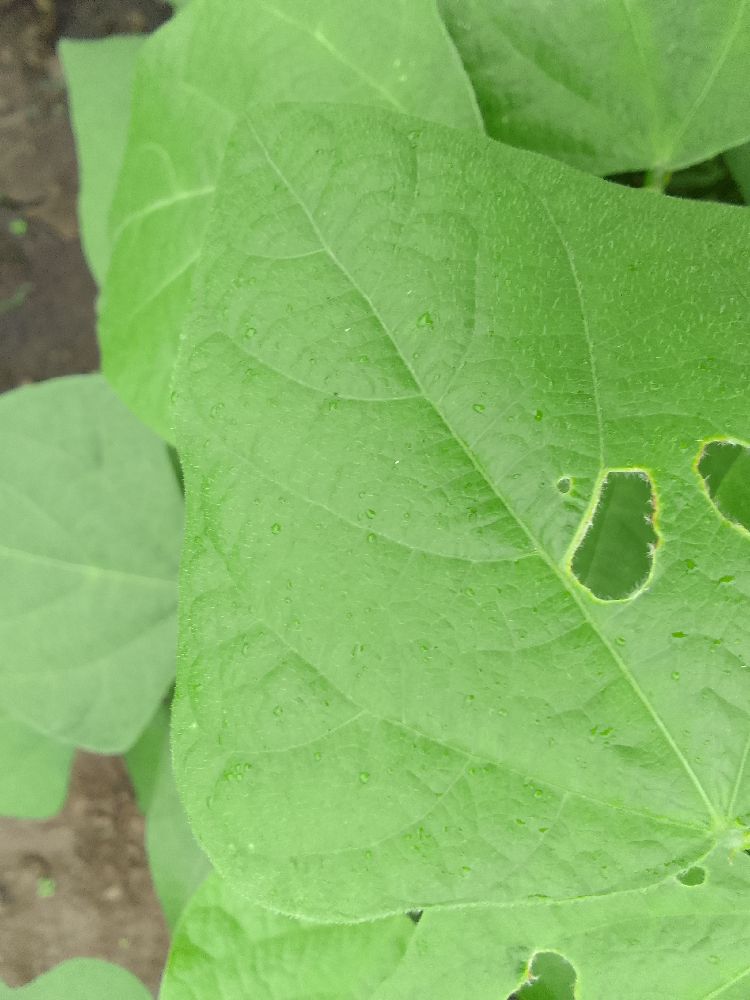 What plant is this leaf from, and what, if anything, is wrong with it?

common bean, healthy
